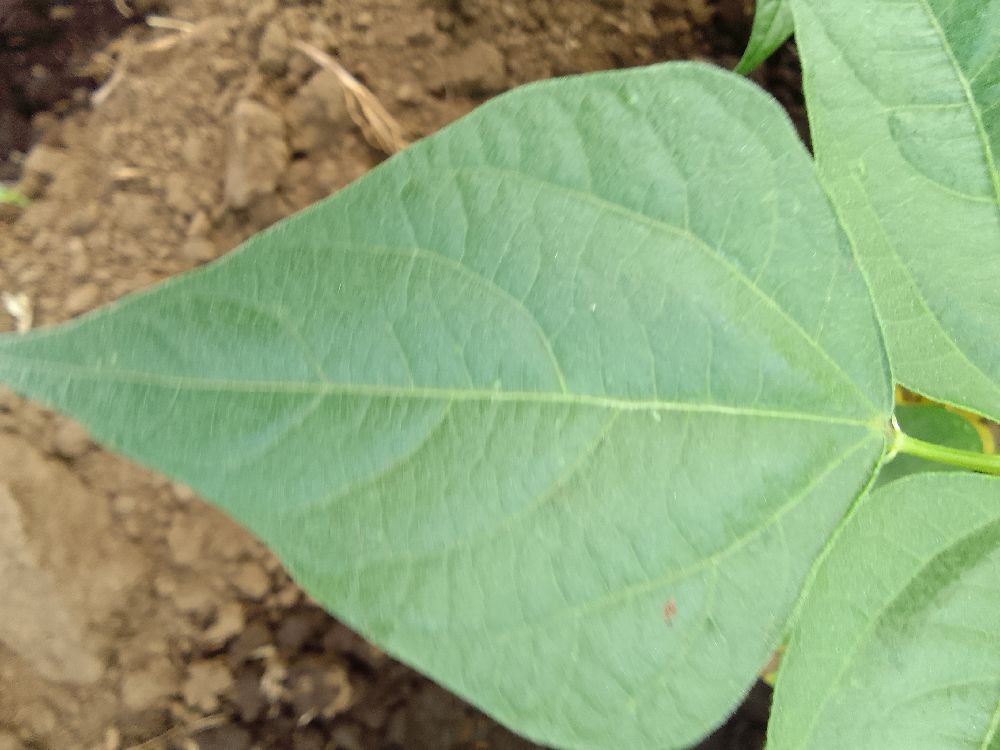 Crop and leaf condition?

common bean, healthy
